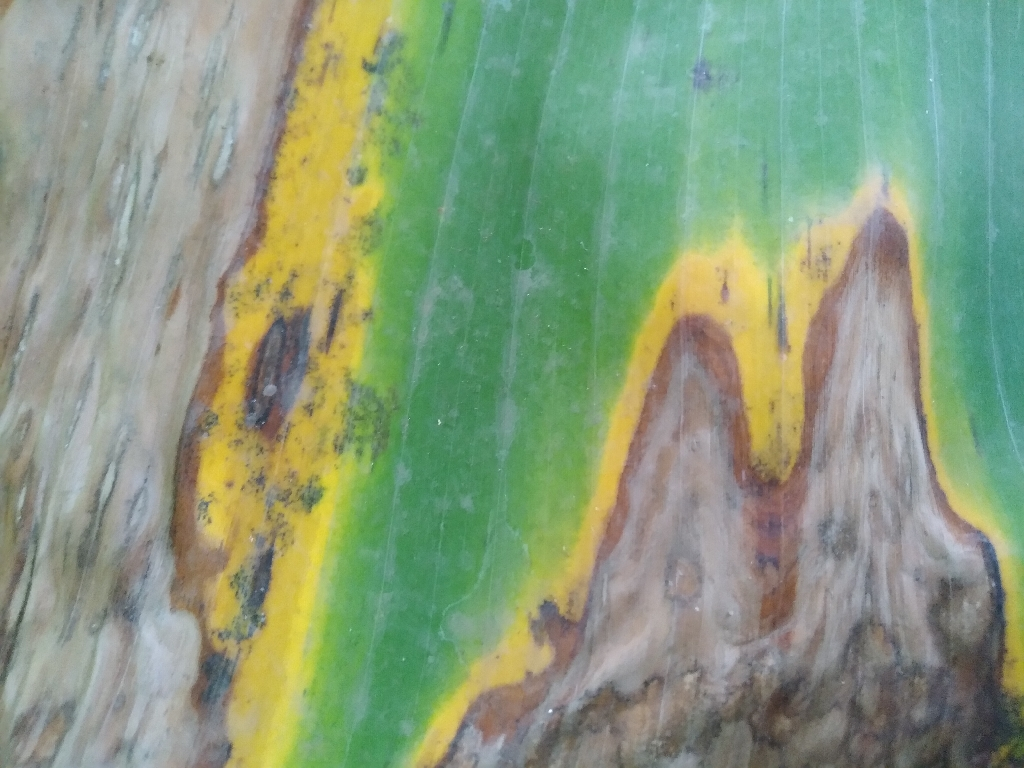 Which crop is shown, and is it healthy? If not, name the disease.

banana, black sigatoka
